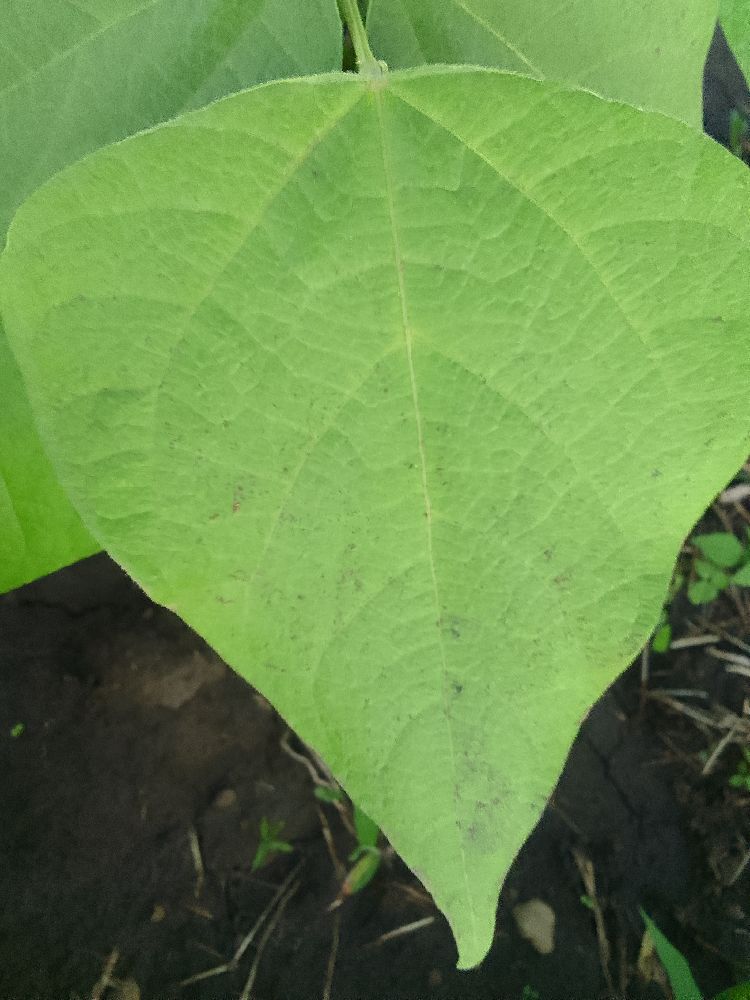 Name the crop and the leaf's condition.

common bean, healthy
